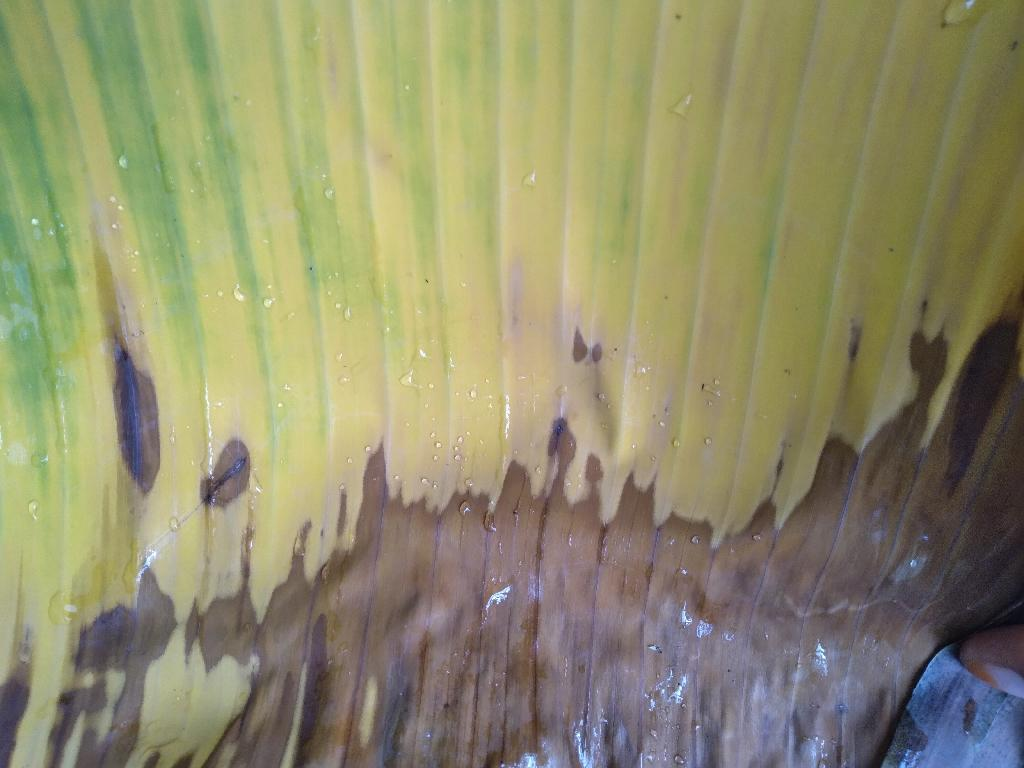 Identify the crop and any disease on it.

banana, fusarium wilt race 1
